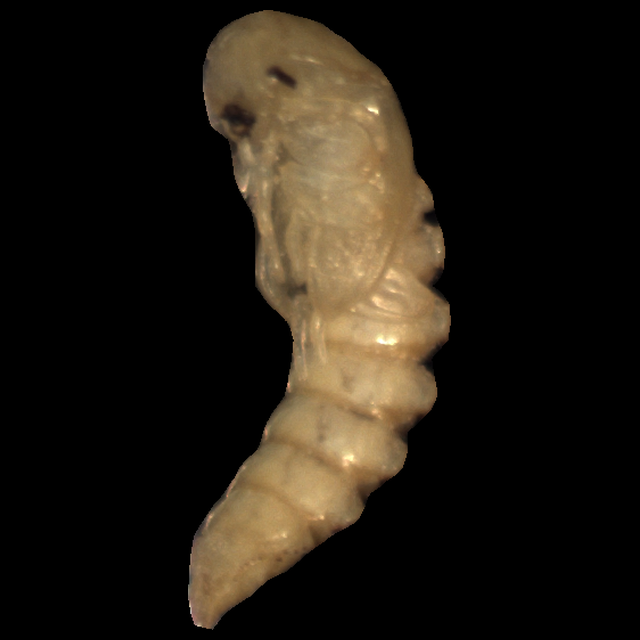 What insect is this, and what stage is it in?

mealworm pupa
